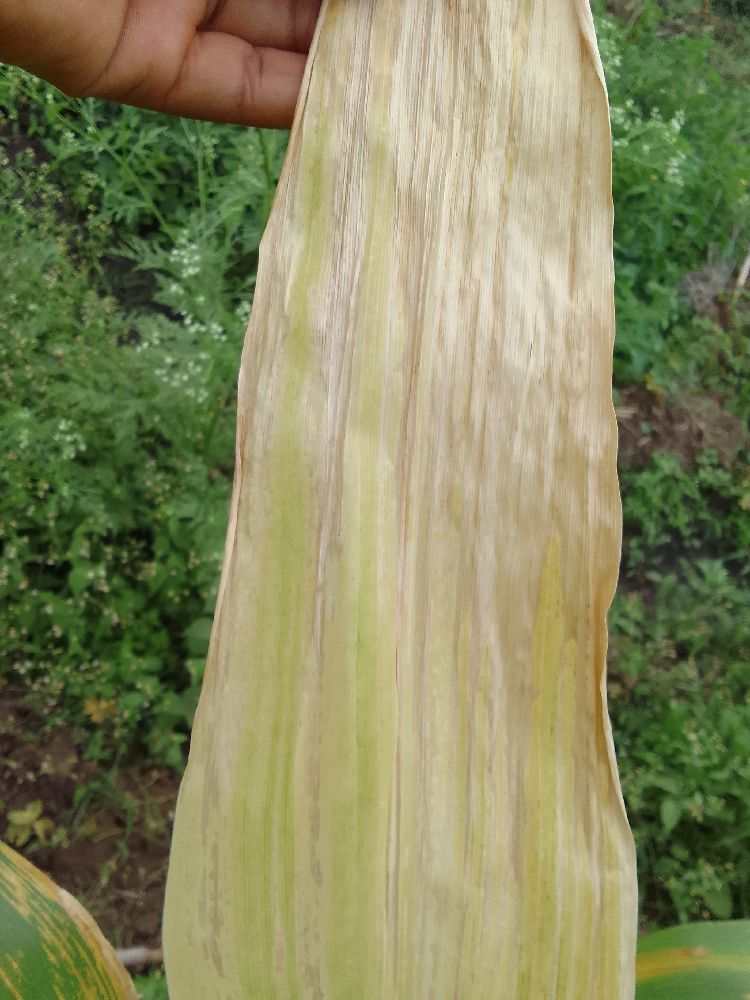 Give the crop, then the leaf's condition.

maize, maize lethal necrosis
